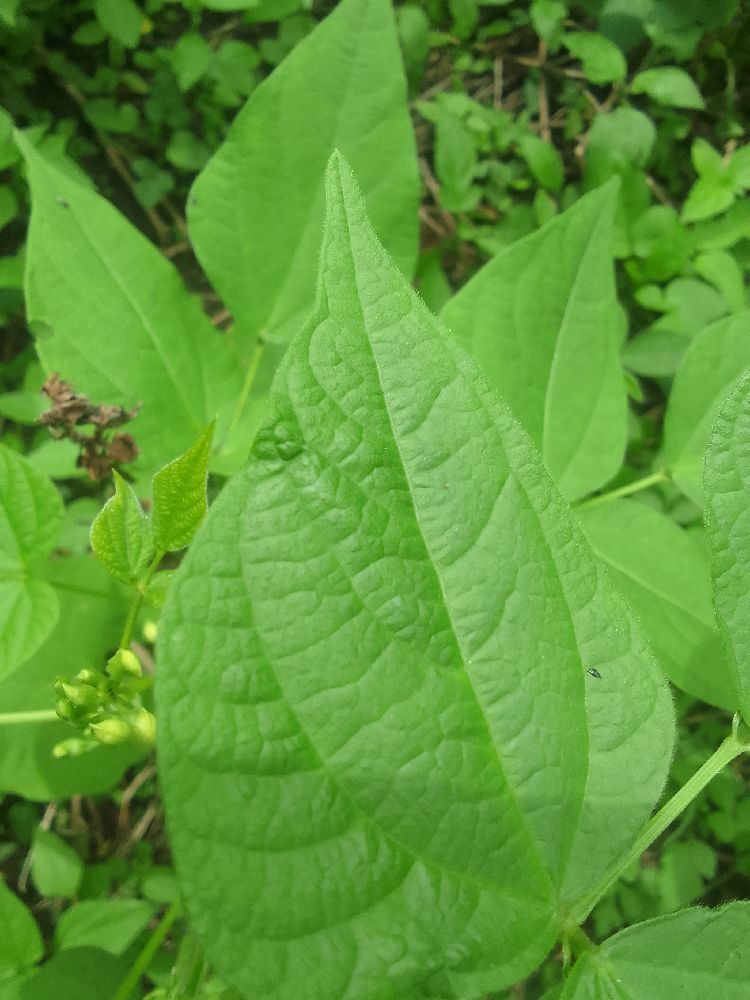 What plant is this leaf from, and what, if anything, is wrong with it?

common bean, healthy
